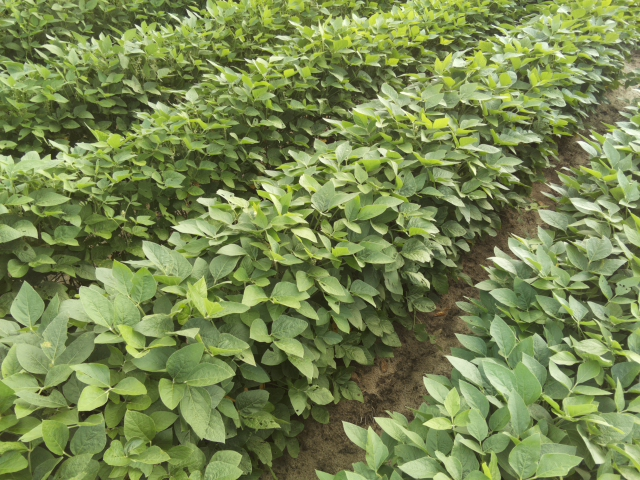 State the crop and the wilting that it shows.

soybean, leaves with no wilting
